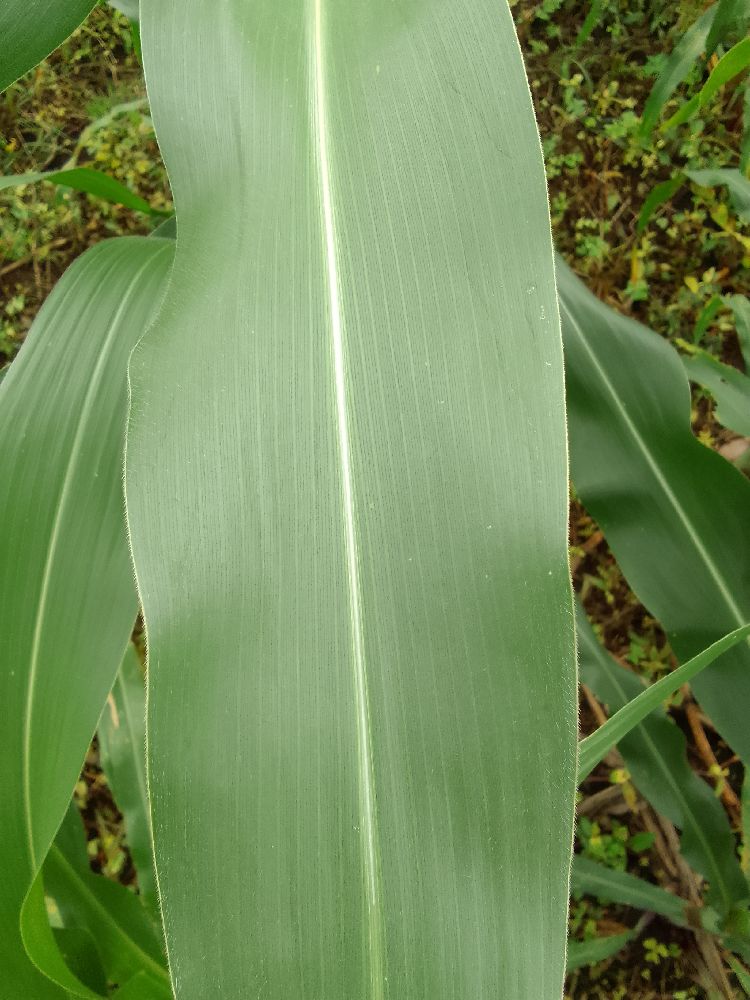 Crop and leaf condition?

maize, healthy
